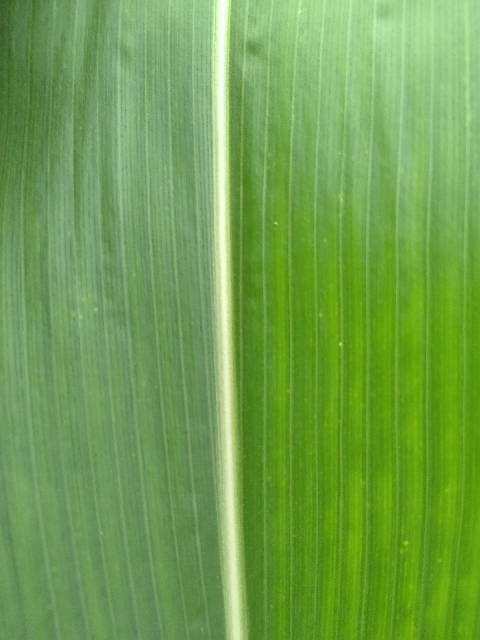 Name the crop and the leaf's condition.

maize, healthy
